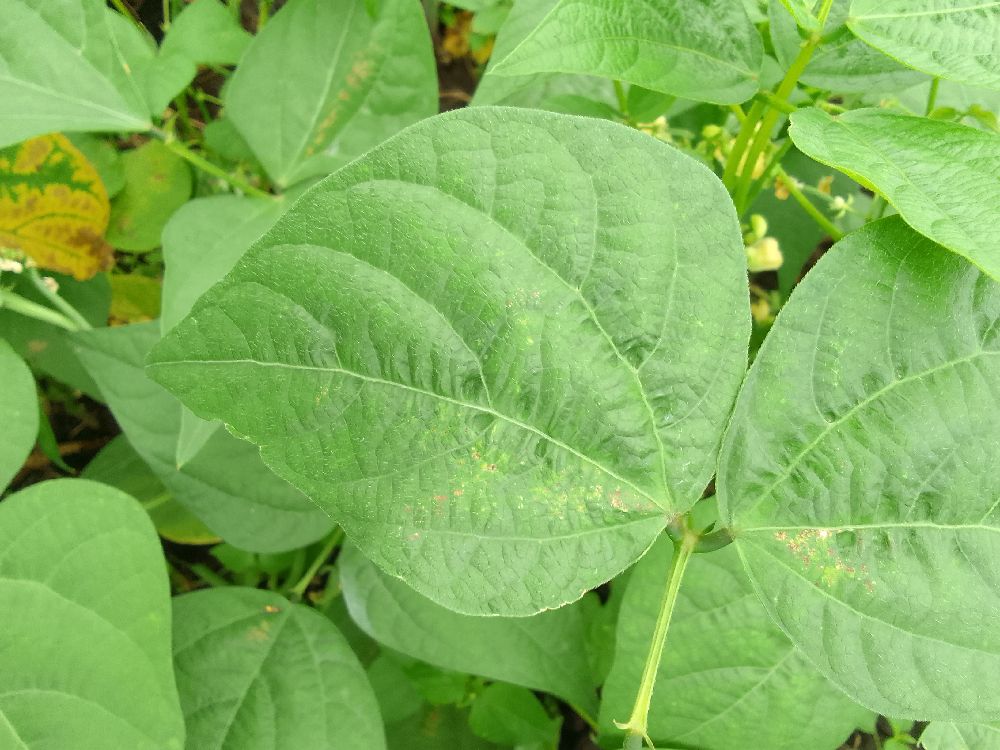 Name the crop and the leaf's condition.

common bean, healthy
